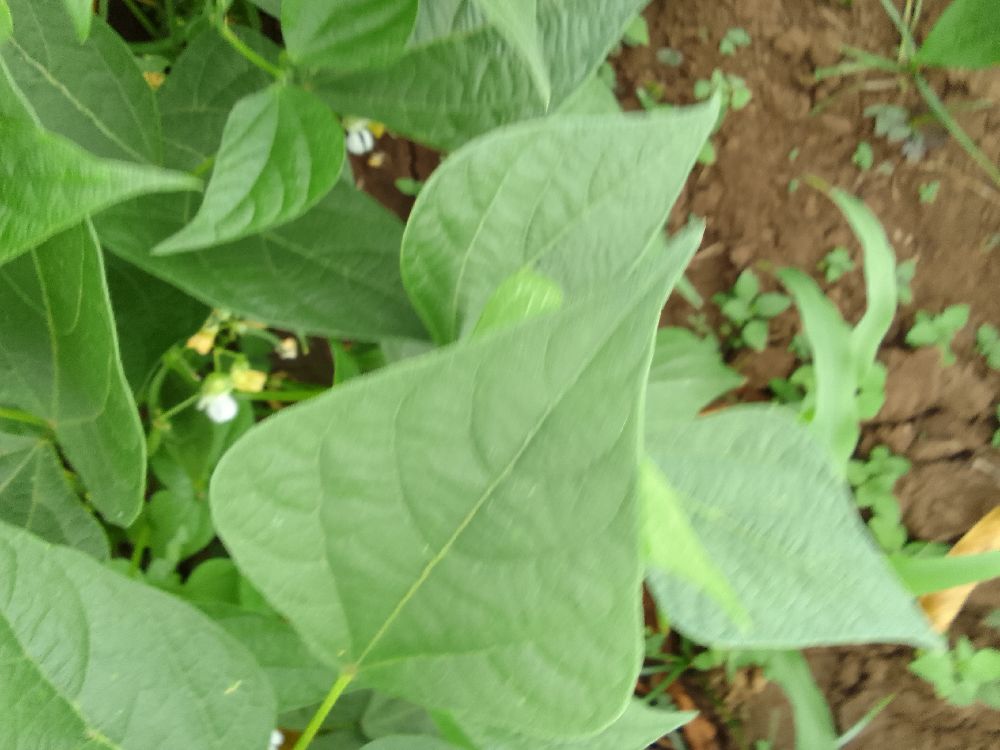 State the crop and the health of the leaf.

common bean, healthy
